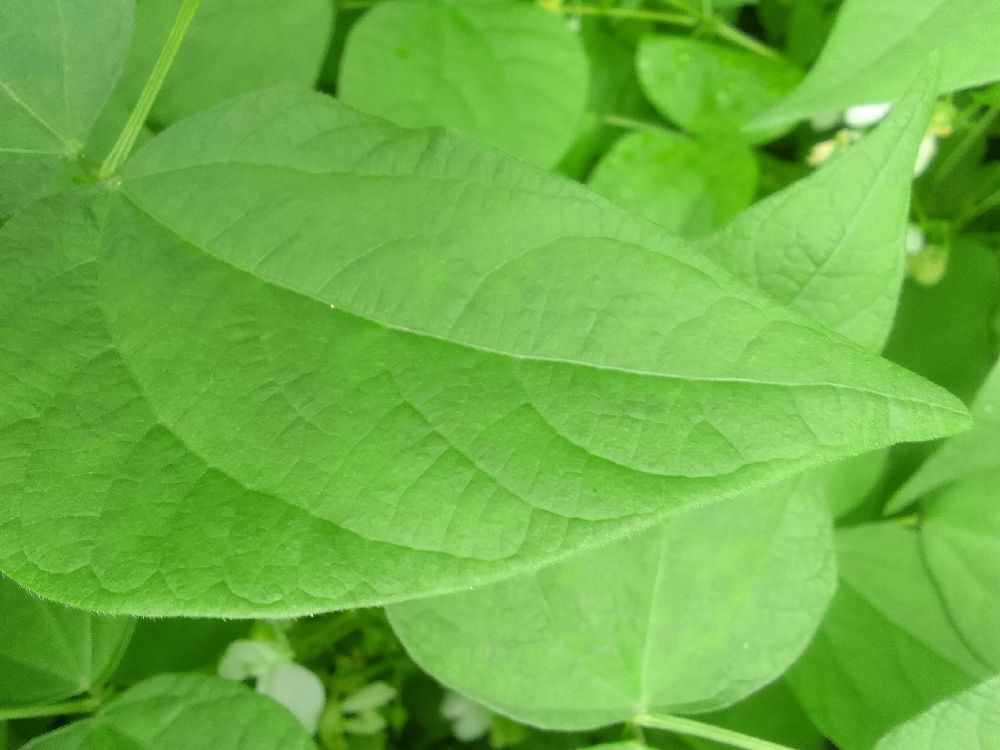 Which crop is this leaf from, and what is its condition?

common bean, healthy
